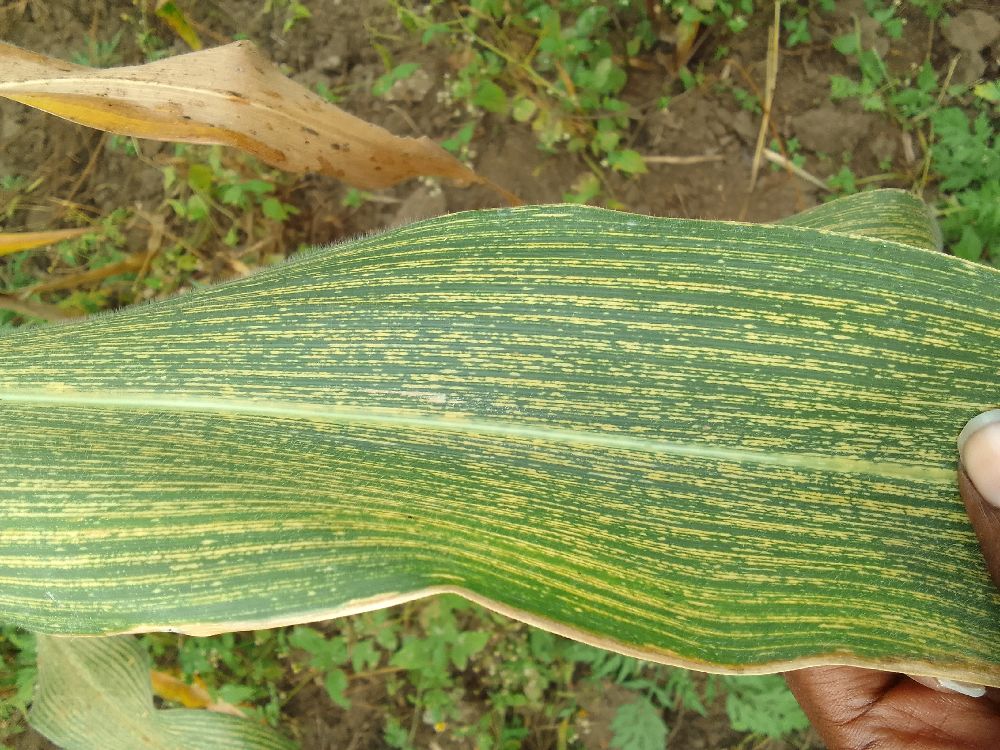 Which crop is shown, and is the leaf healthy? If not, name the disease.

maize, maize streak virus
